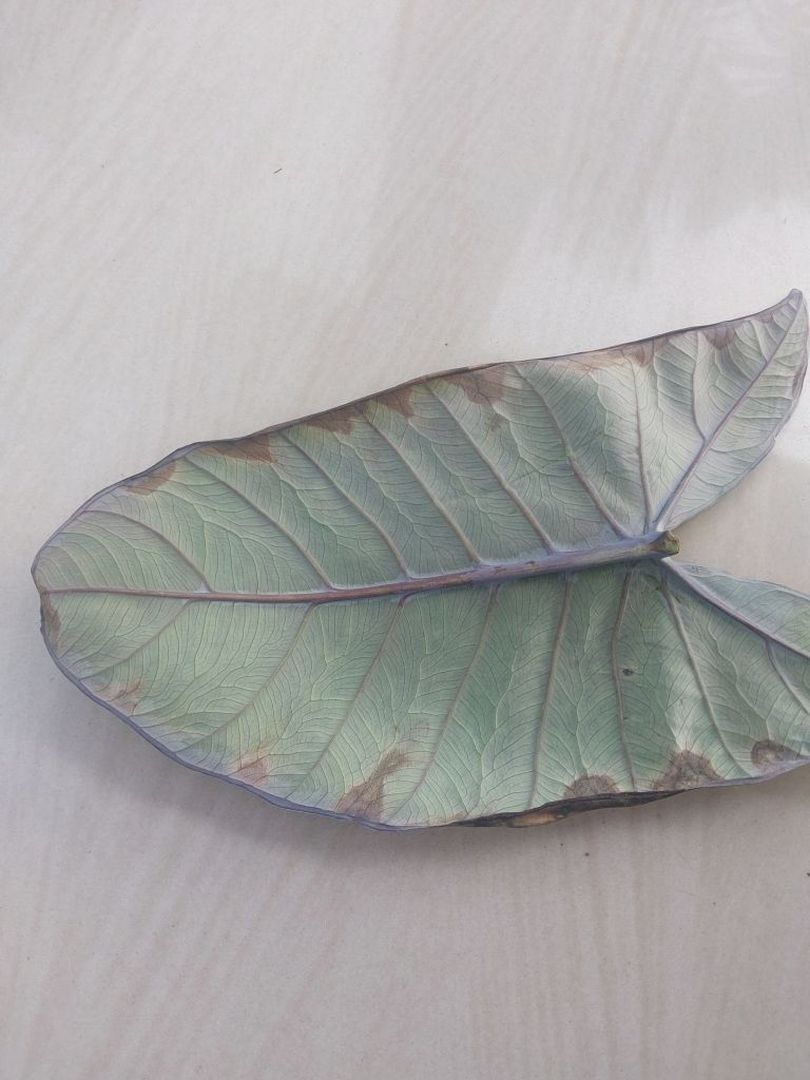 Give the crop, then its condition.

taro, leaf blight
